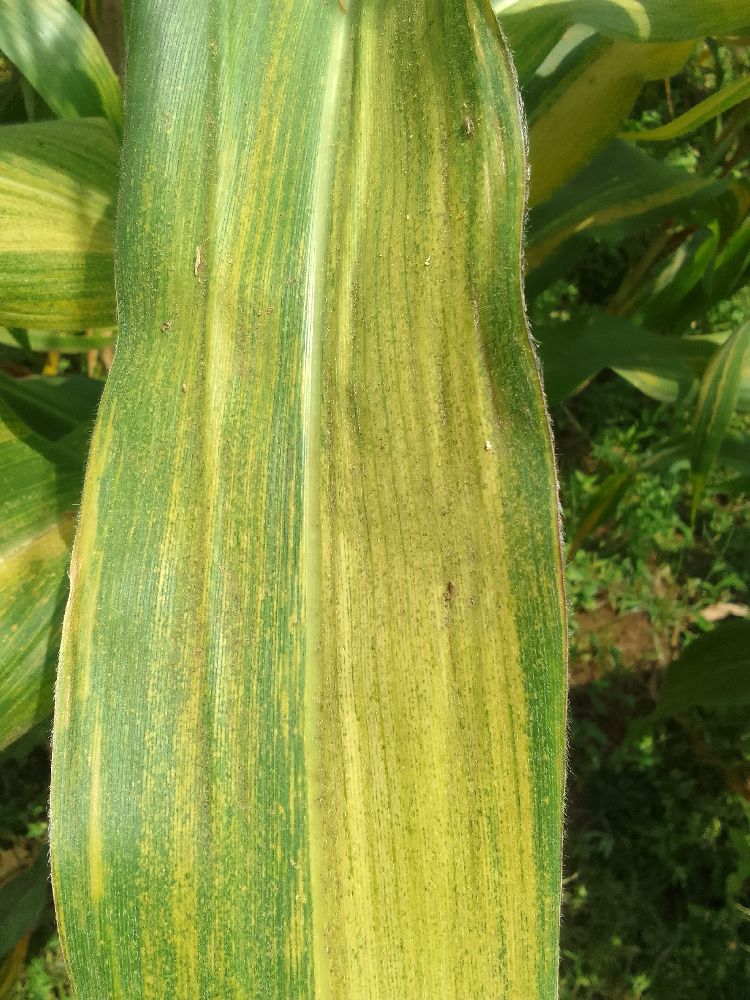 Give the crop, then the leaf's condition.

maize, maize lethal necrosis
